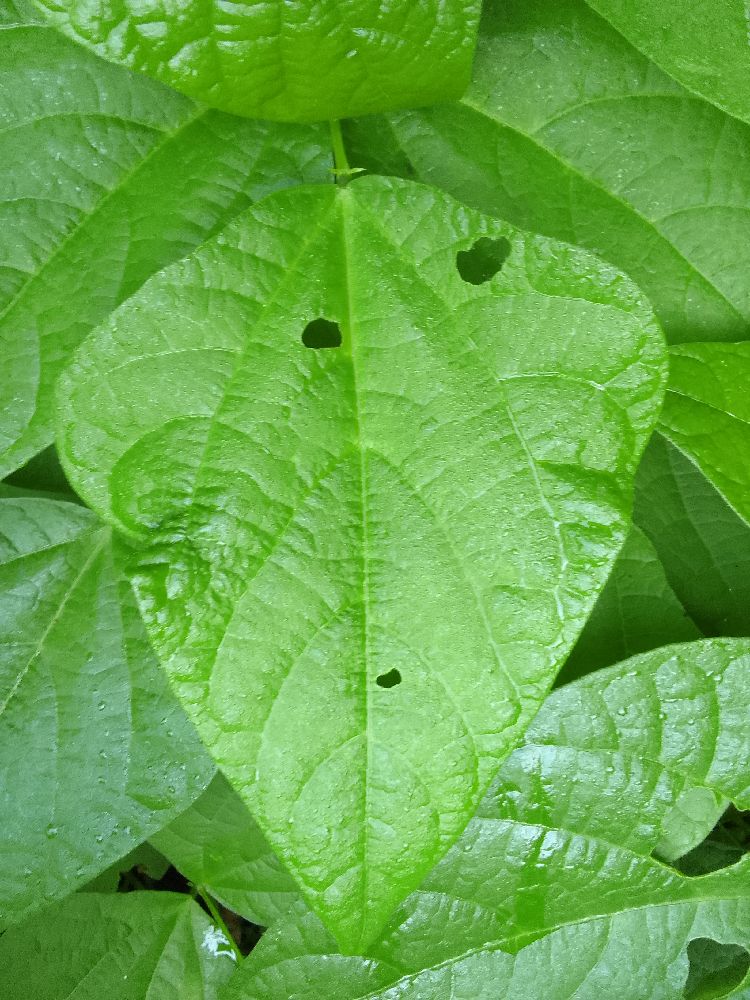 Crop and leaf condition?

common bean, healthy
